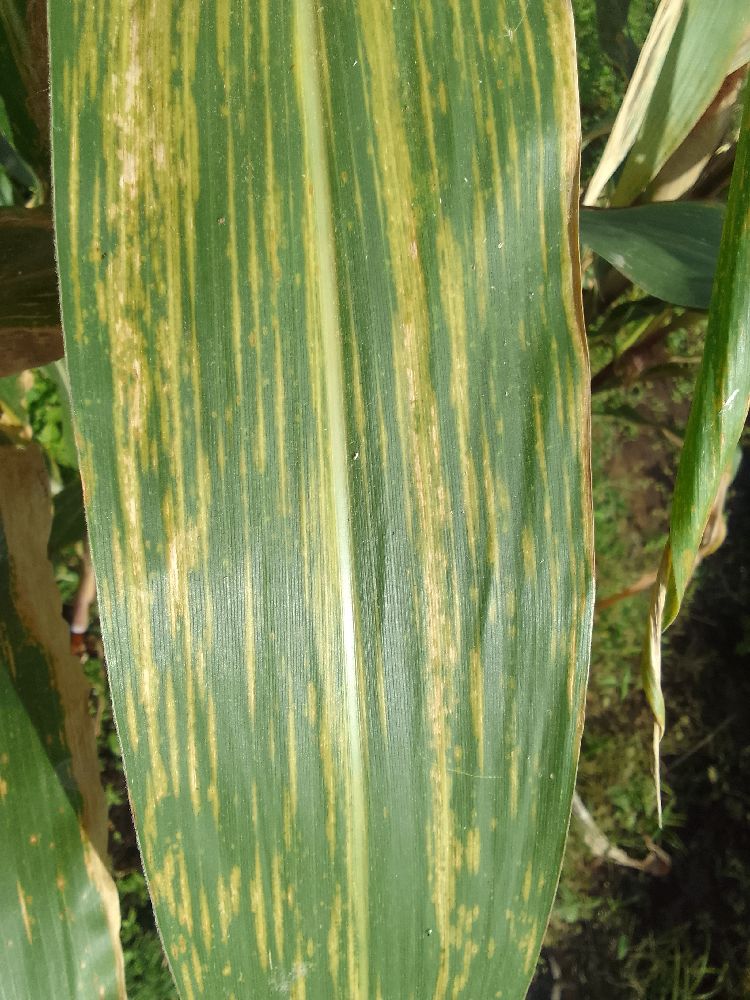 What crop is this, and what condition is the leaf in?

maize, maize lethal necrosis
